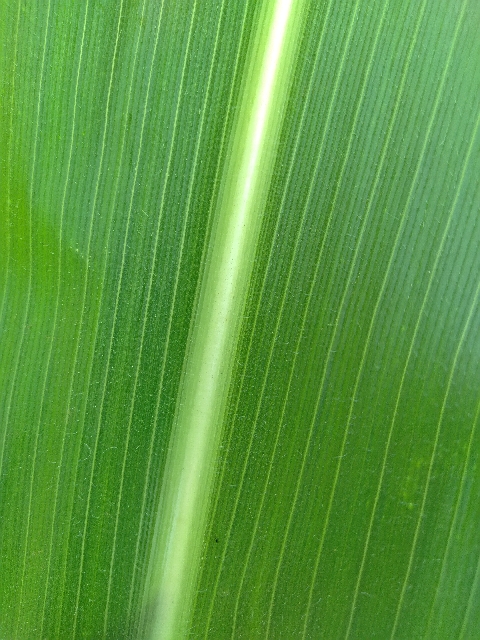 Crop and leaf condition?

maize, healthy
